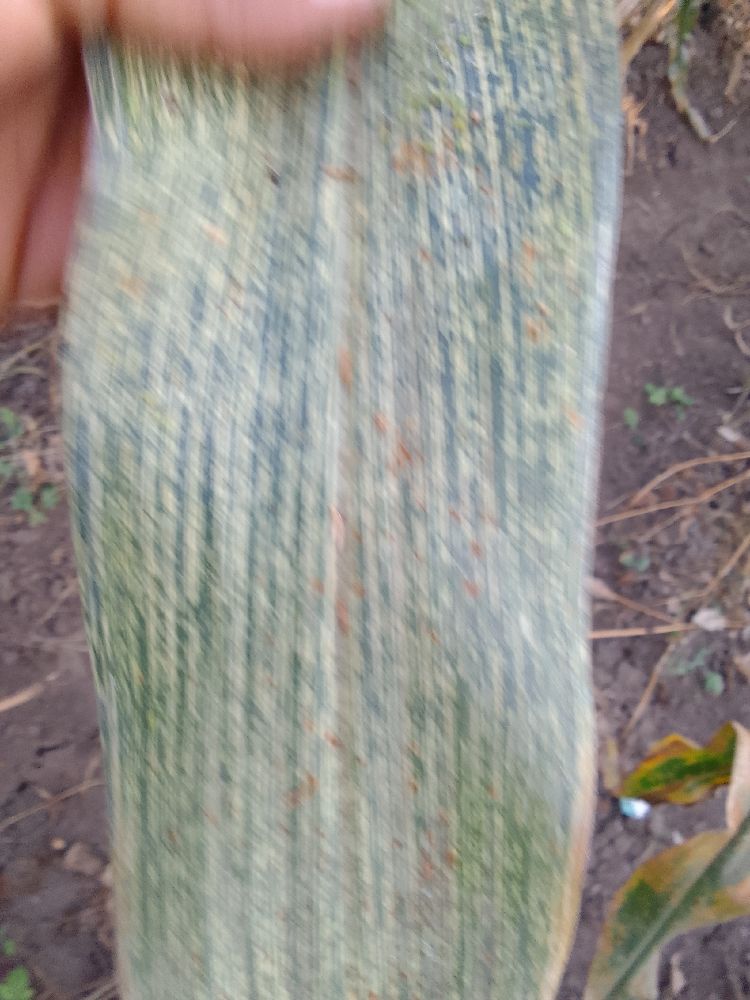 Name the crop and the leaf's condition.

maize, maize streak virus
